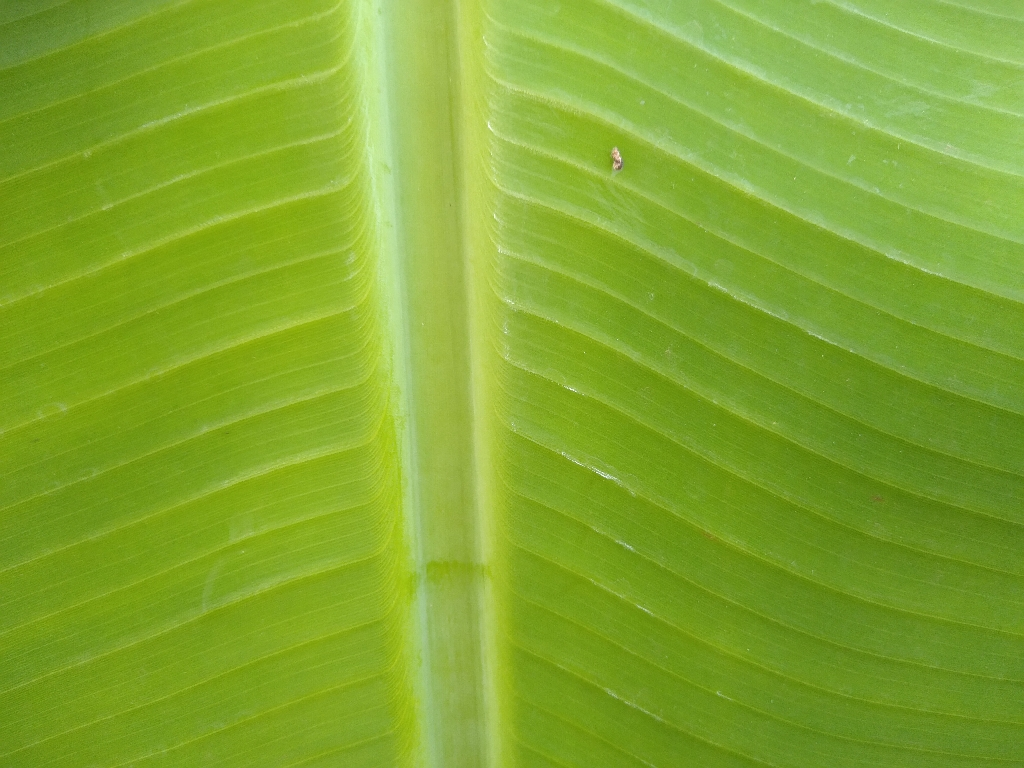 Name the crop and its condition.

banana, healthy
